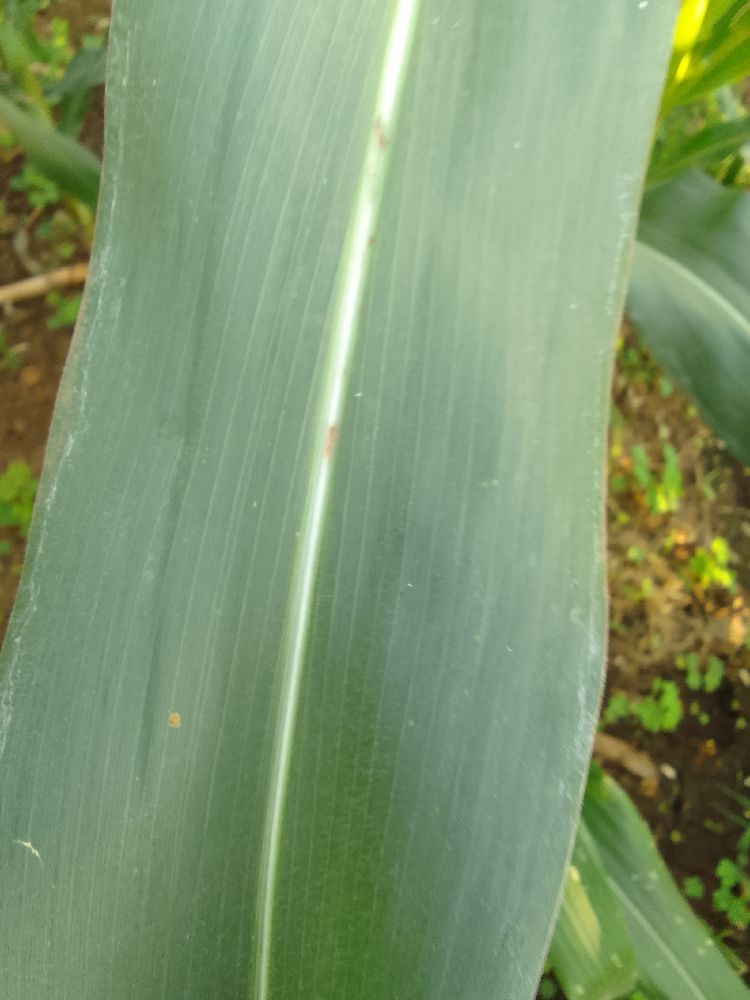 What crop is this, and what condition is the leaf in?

maize, healthy
